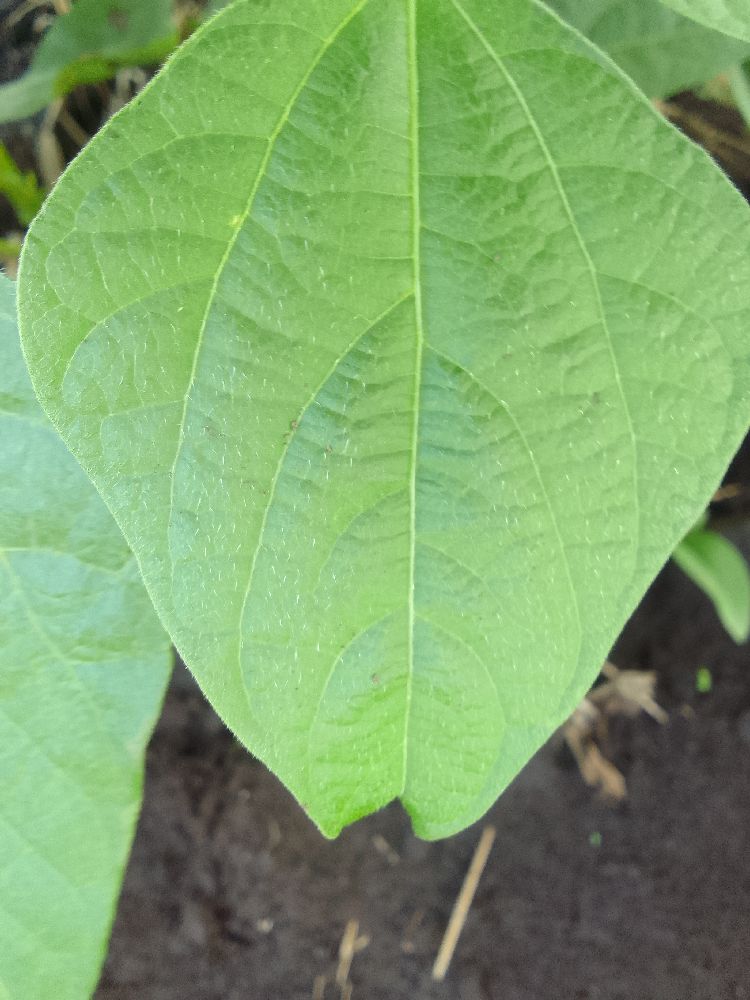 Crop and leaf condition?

common bean, healthy
